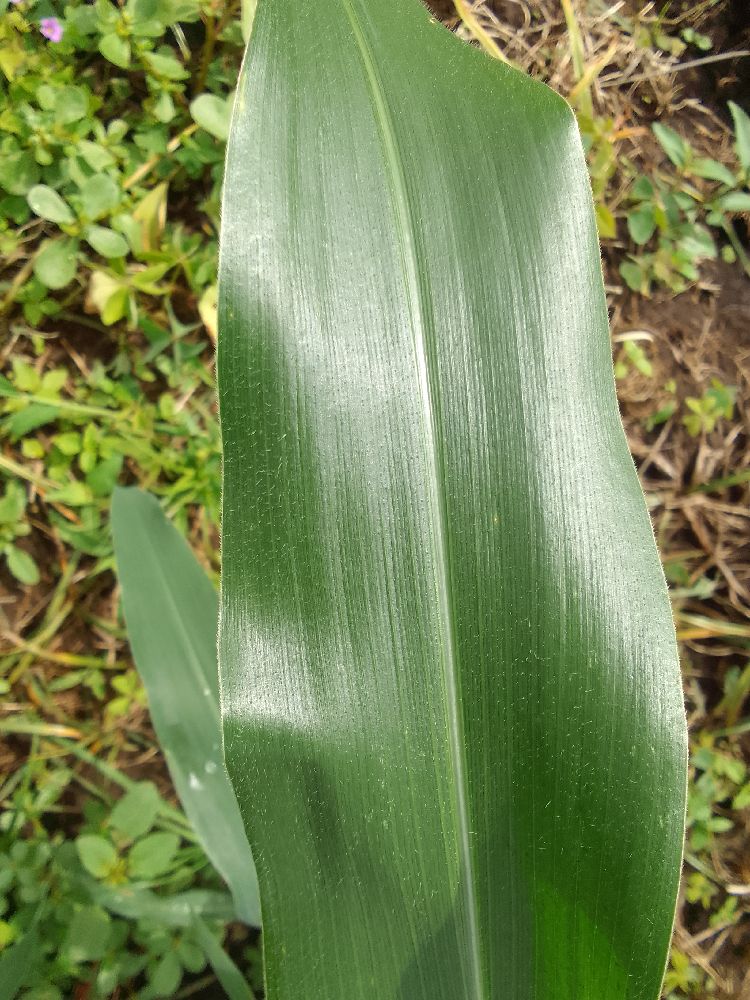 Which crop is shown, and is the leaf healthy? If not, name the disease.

maize, healthy
